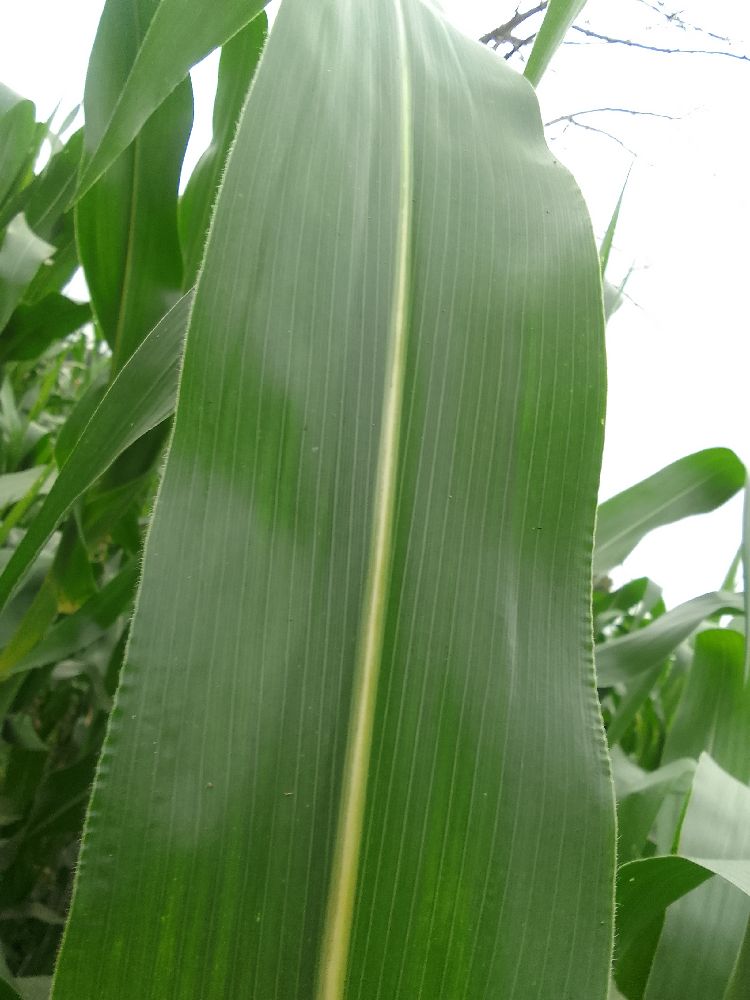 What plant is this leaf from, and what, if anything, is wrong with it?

maize, healthy
